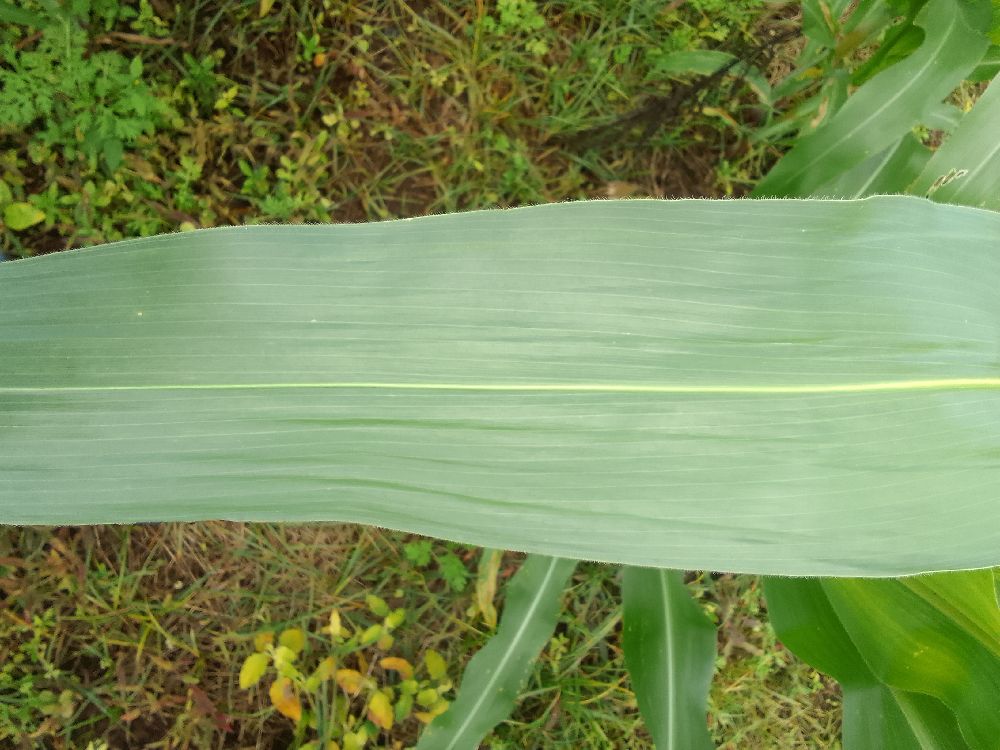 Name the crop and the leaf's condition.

maize, healthy
